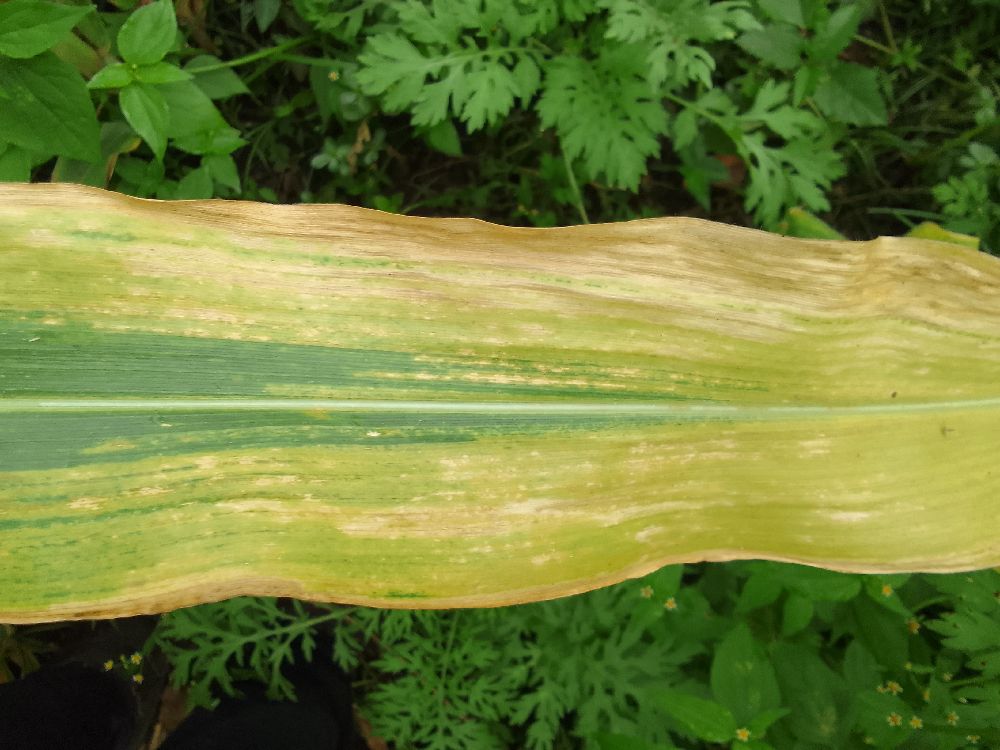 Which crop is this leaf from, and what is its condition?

maize, maize lethal necrosis
